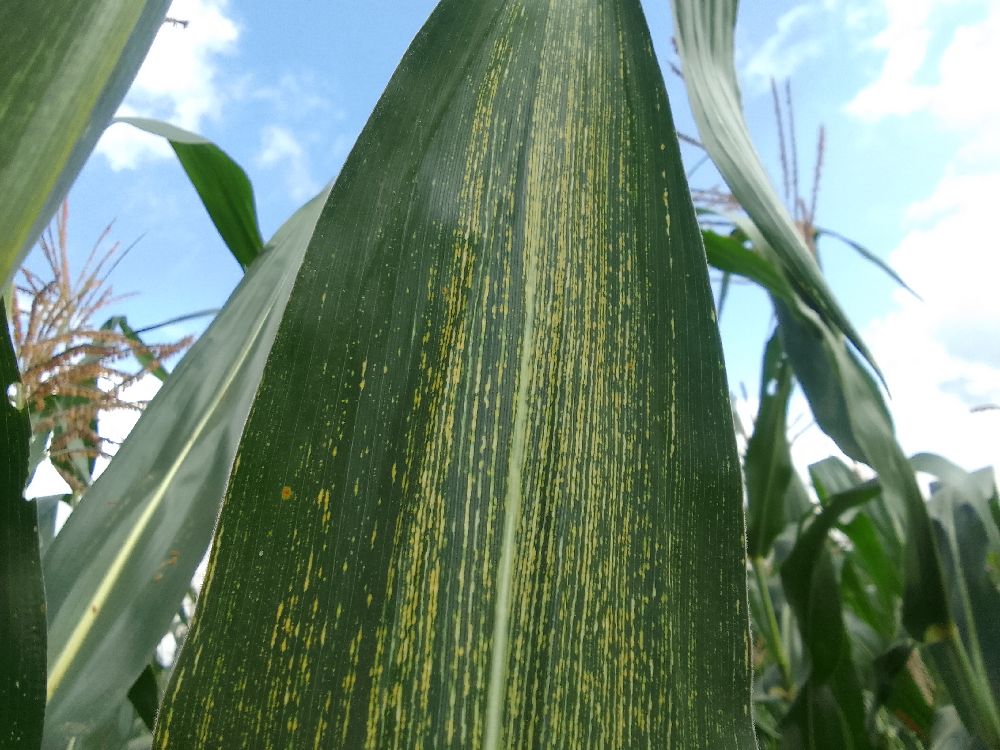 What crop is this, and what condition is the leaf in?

maize, maize streak virus
